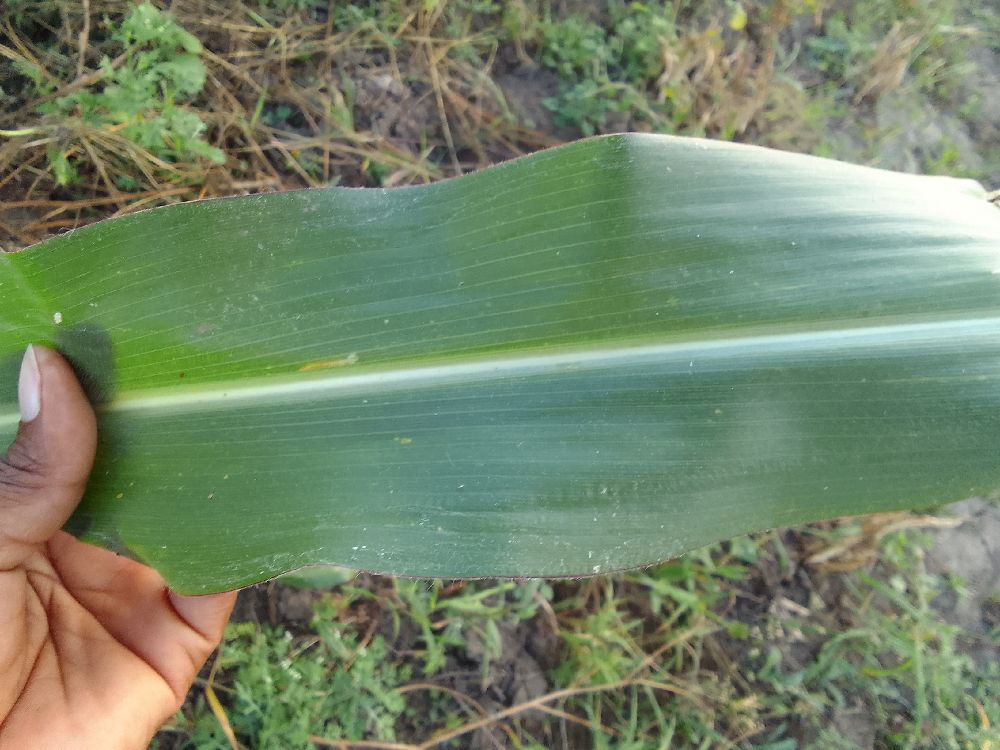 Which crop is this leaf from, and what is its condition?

maize, healthy
